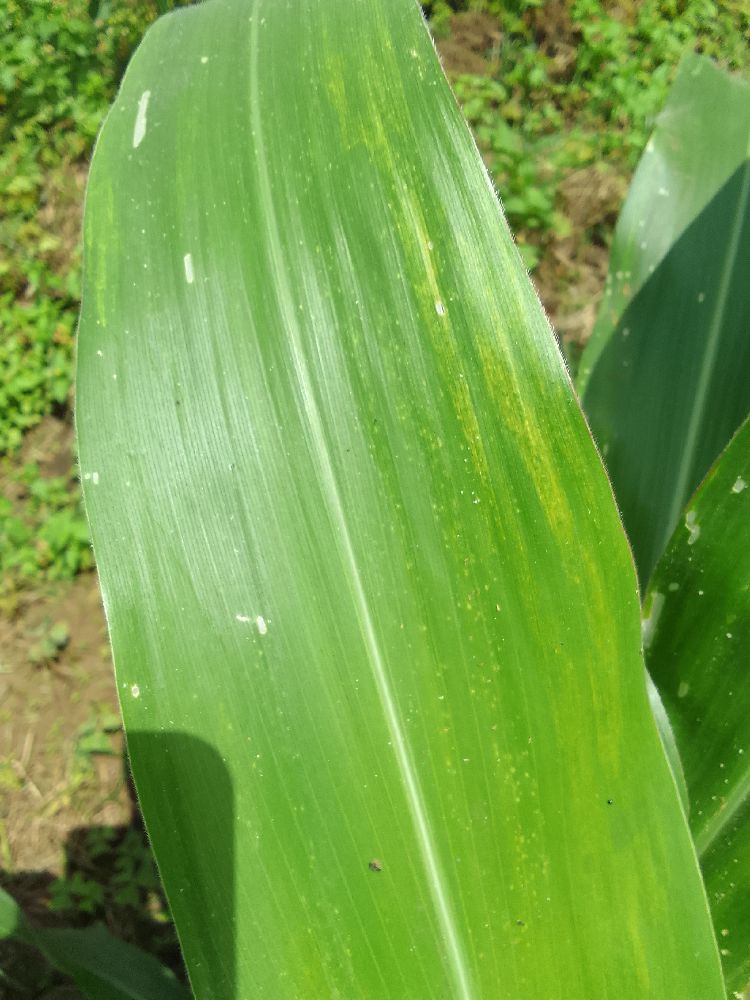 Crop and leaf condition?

maize, healthy
